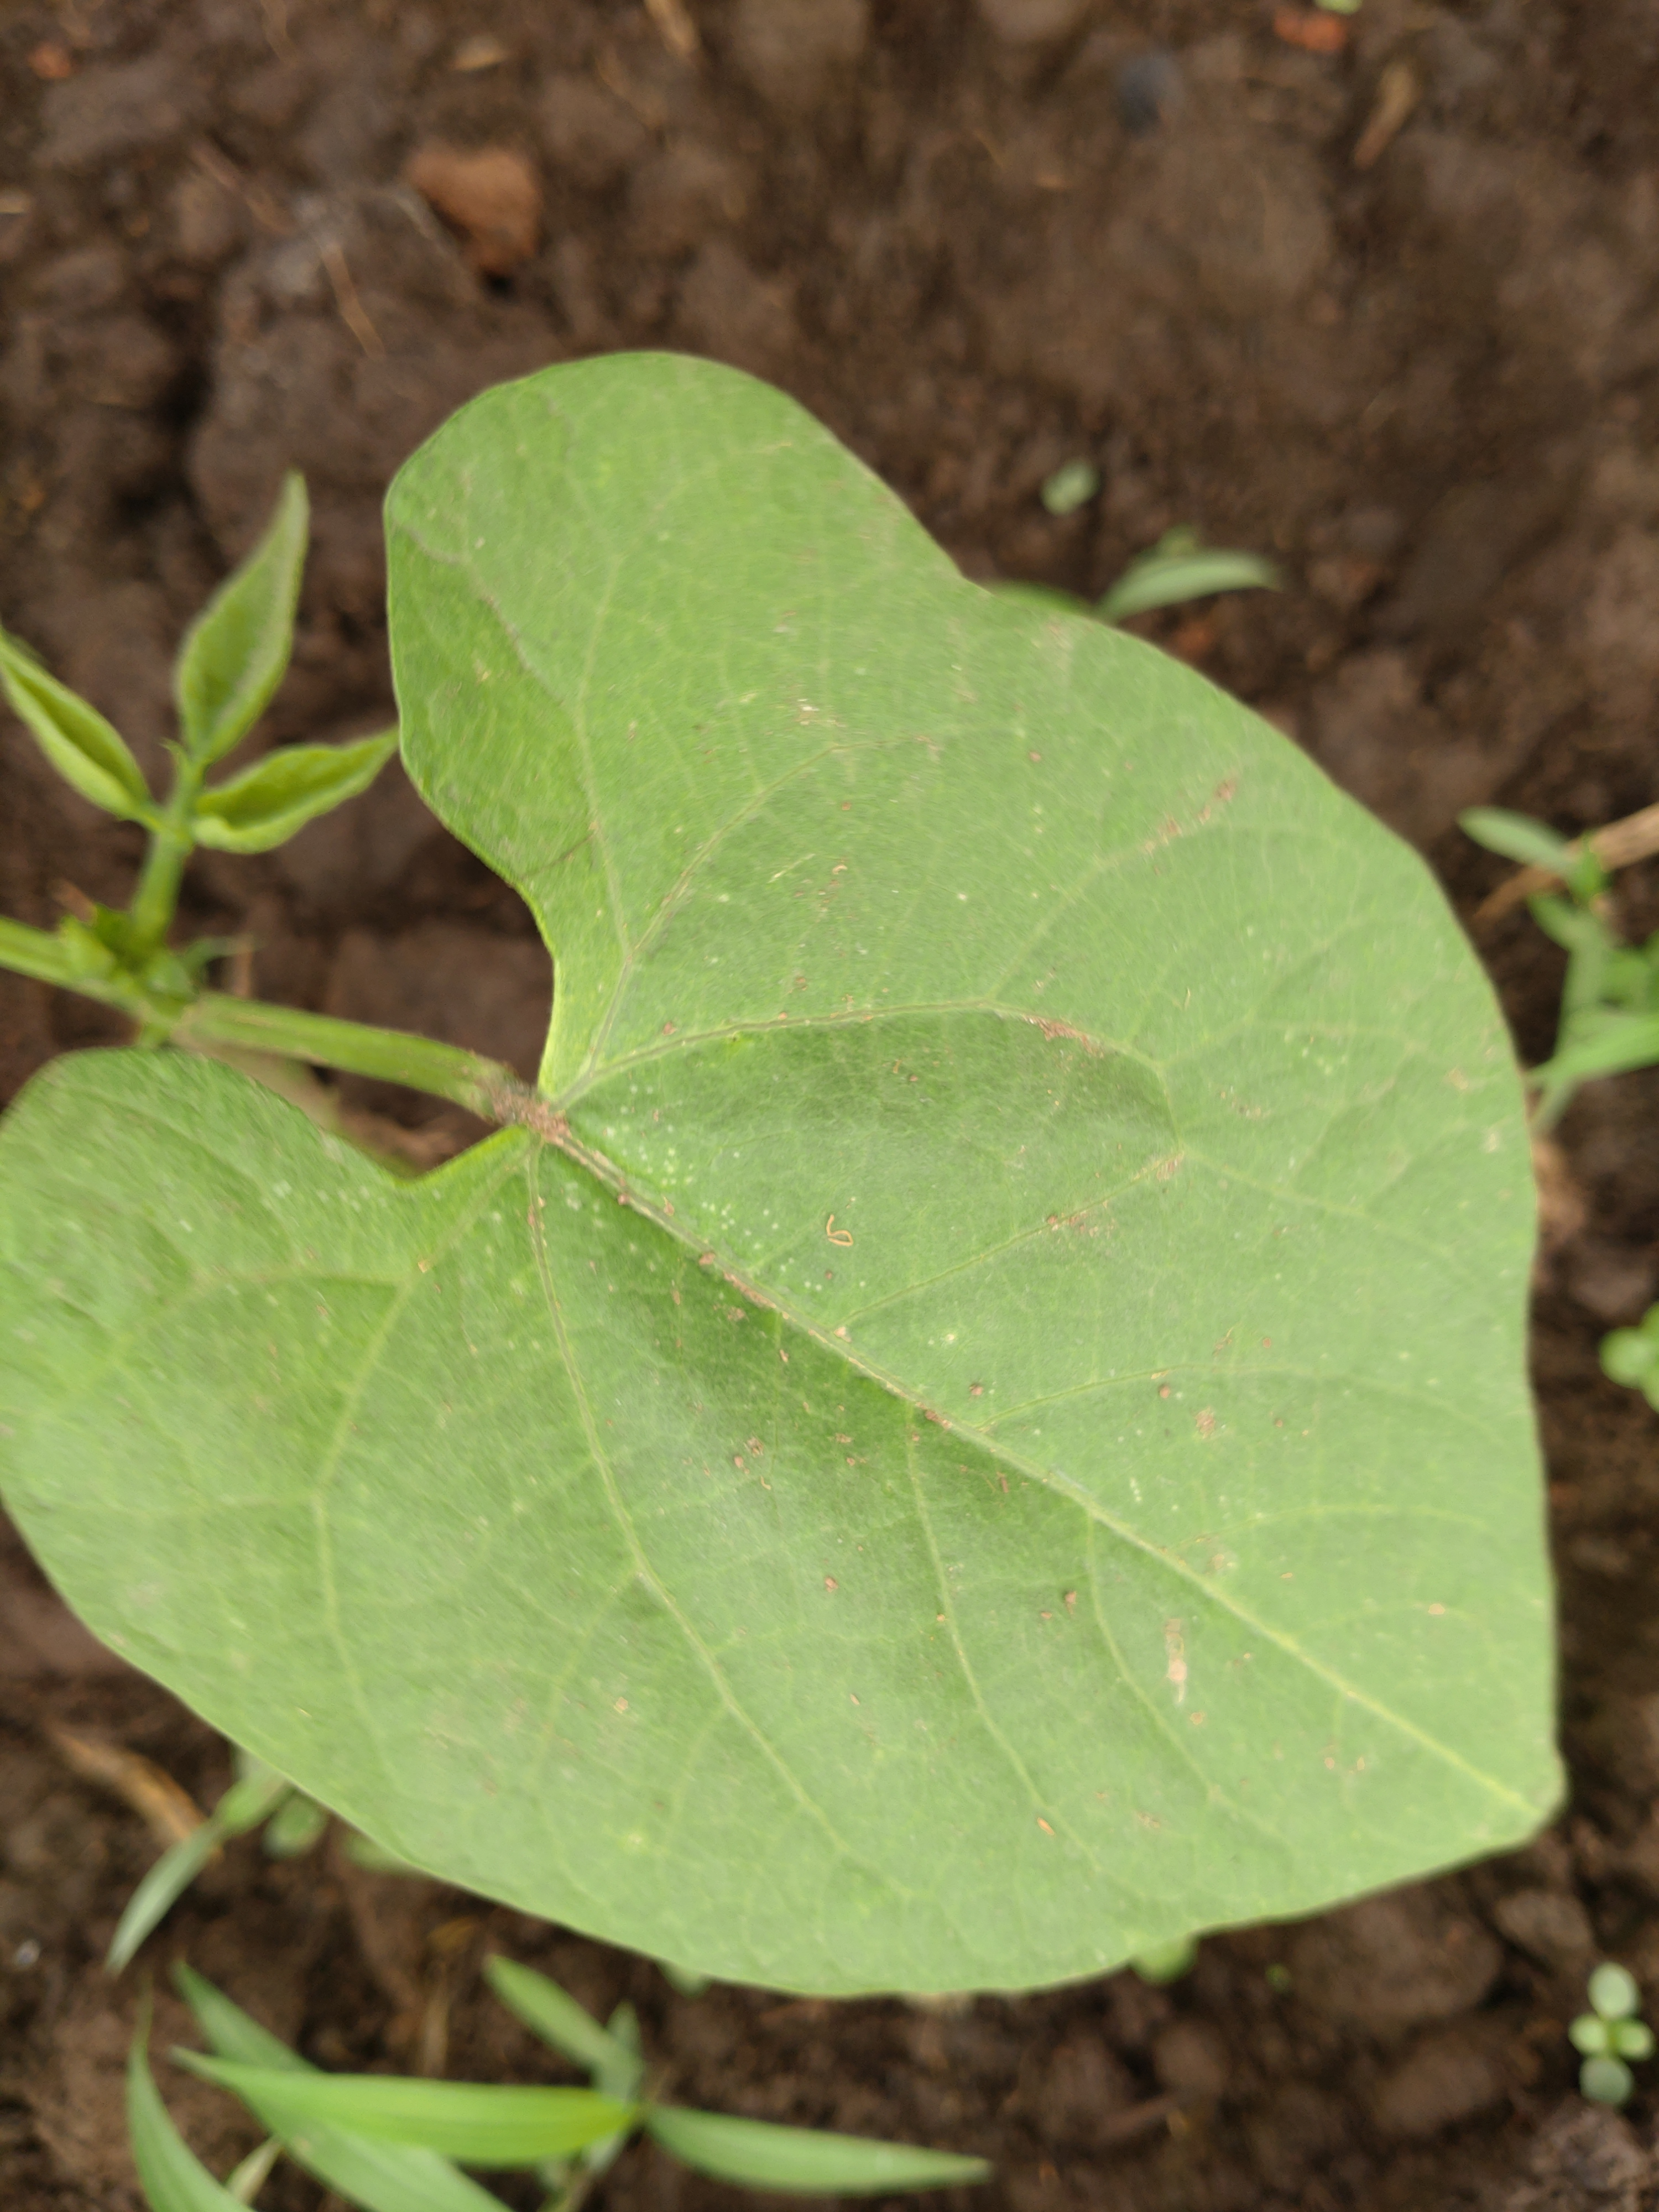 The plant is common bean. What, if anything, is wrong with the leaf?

healthy
